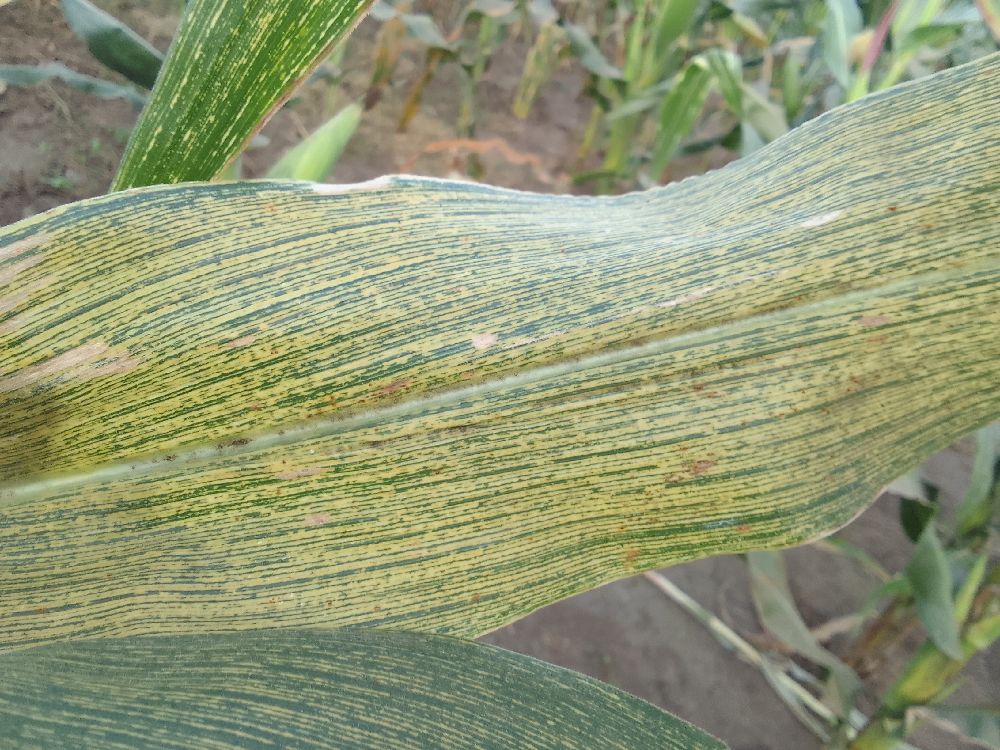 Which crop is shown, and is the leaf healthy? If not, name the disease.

maize, maize streak virus
